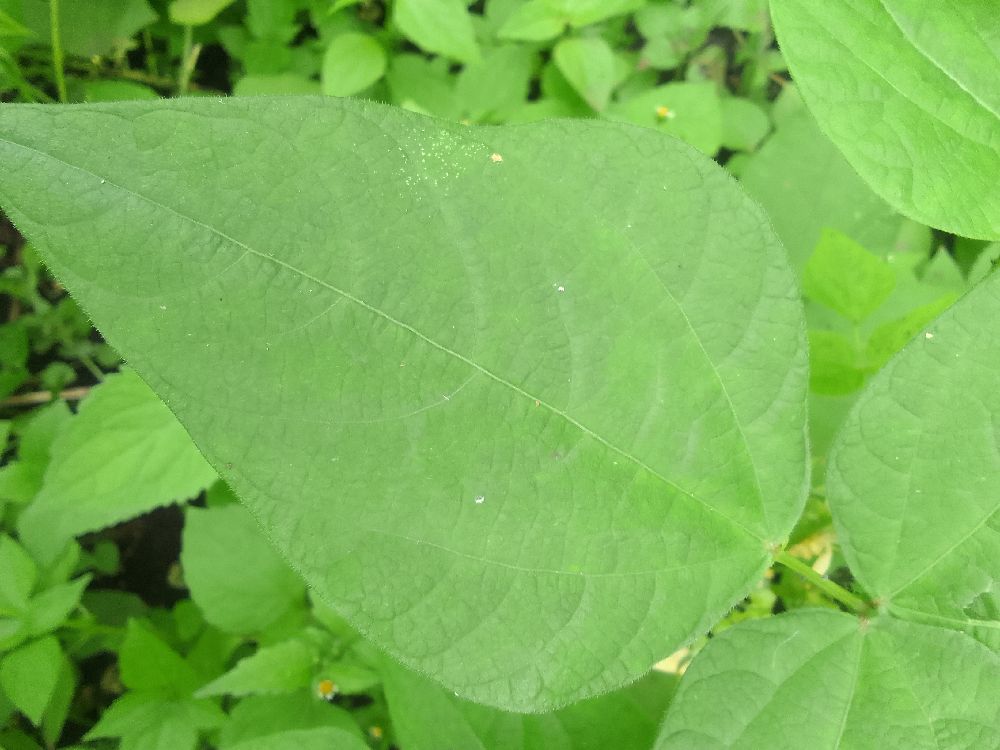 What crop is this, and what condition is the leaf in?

common bean, healthy
